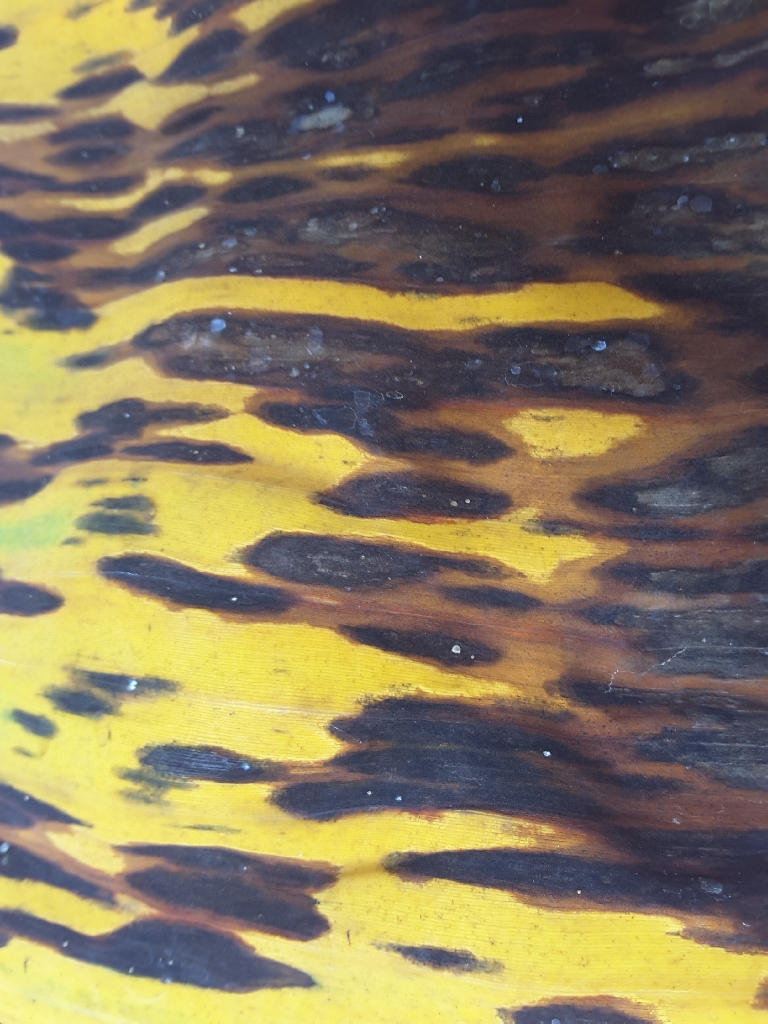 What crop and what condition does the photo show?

banana, black sigatoka
